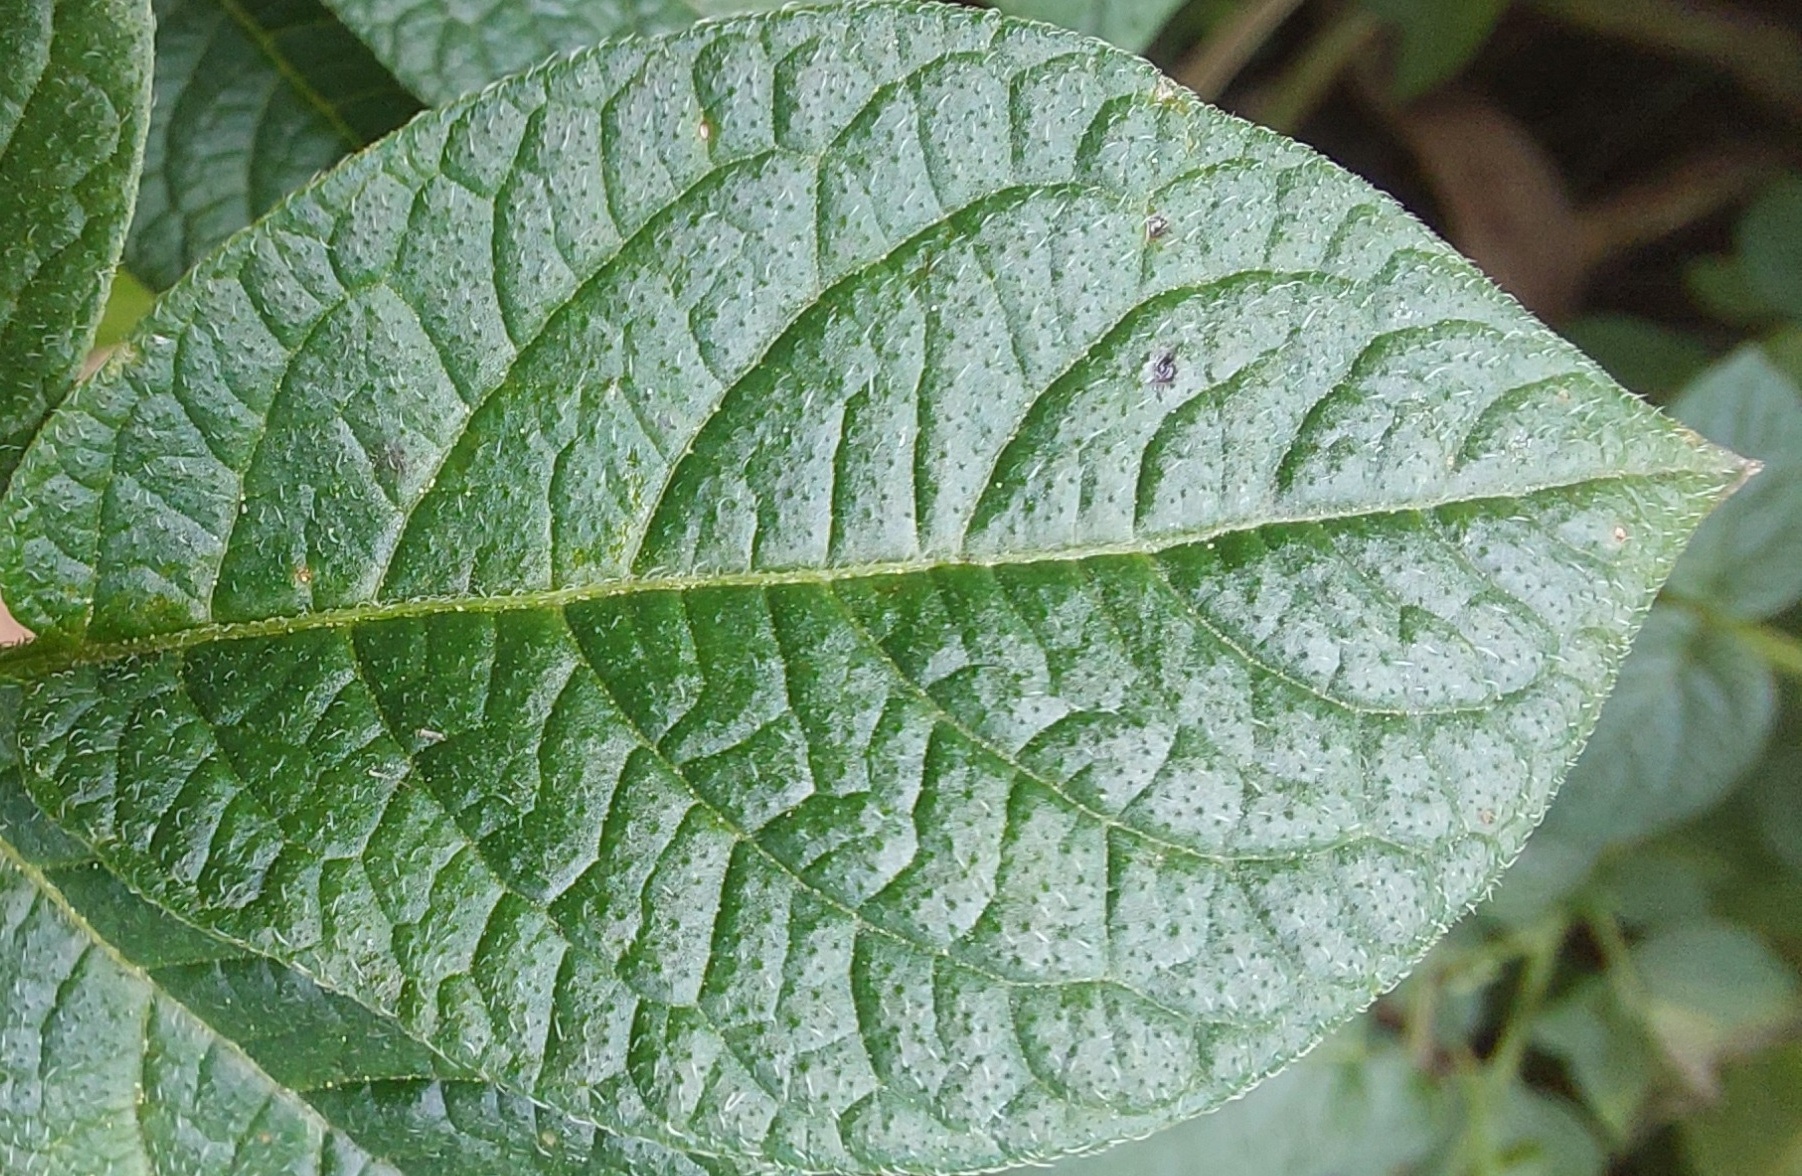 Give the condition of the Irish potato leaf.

healthy
